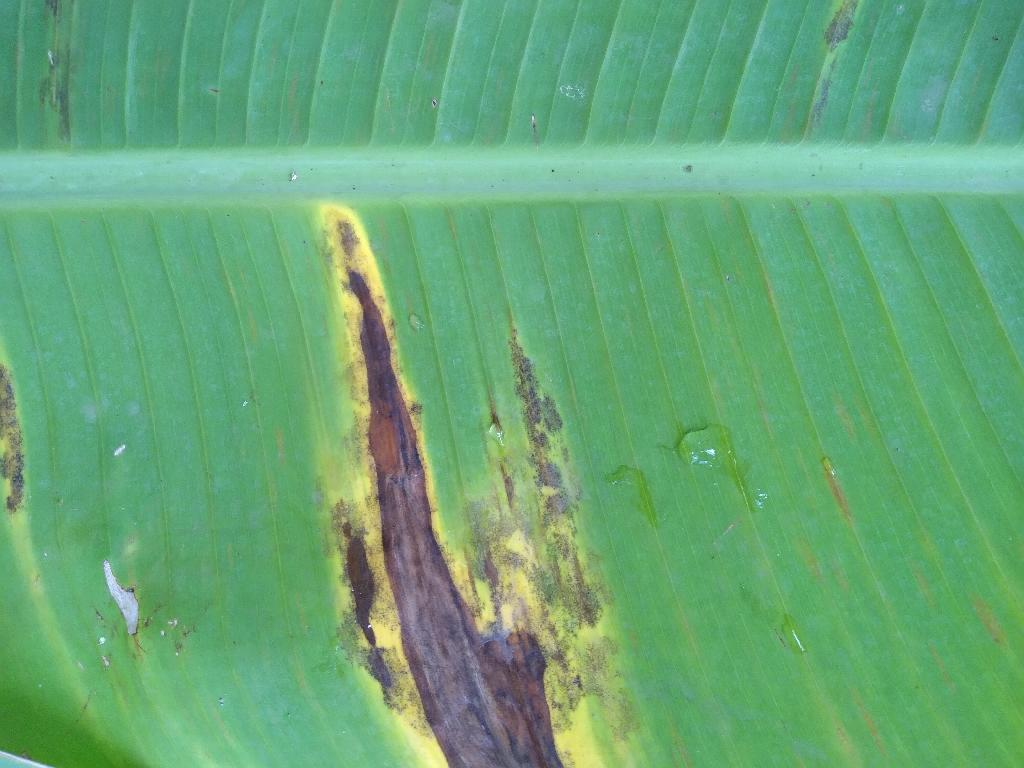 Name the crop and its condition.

banana, black sigatoka
